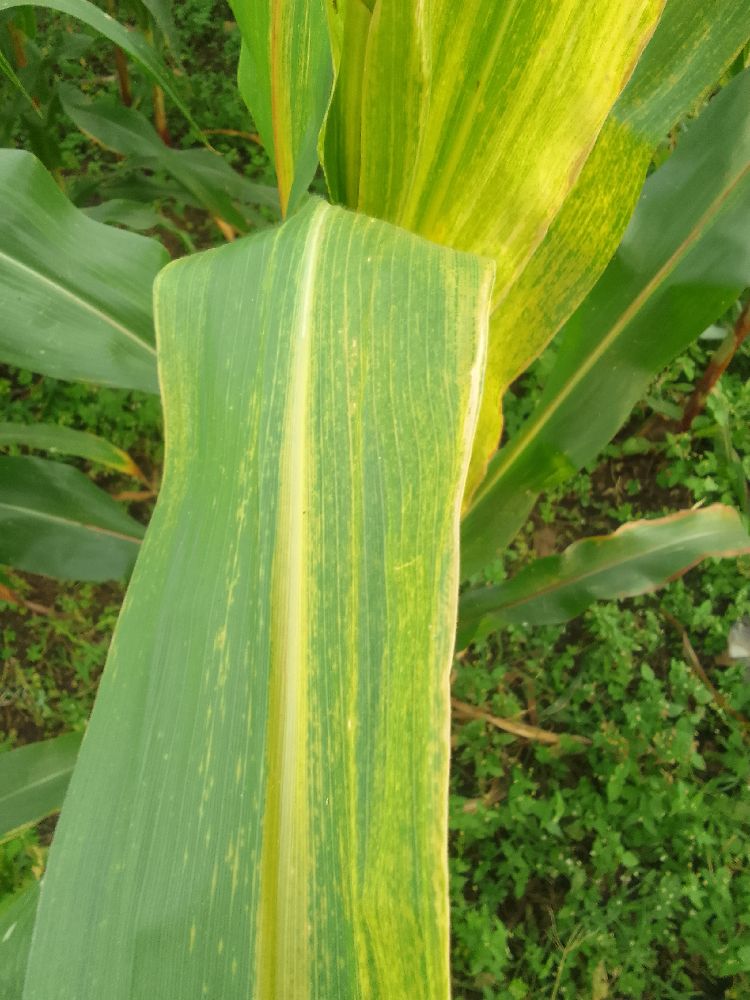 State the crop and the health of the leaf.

maize, maize lethal necrosis
